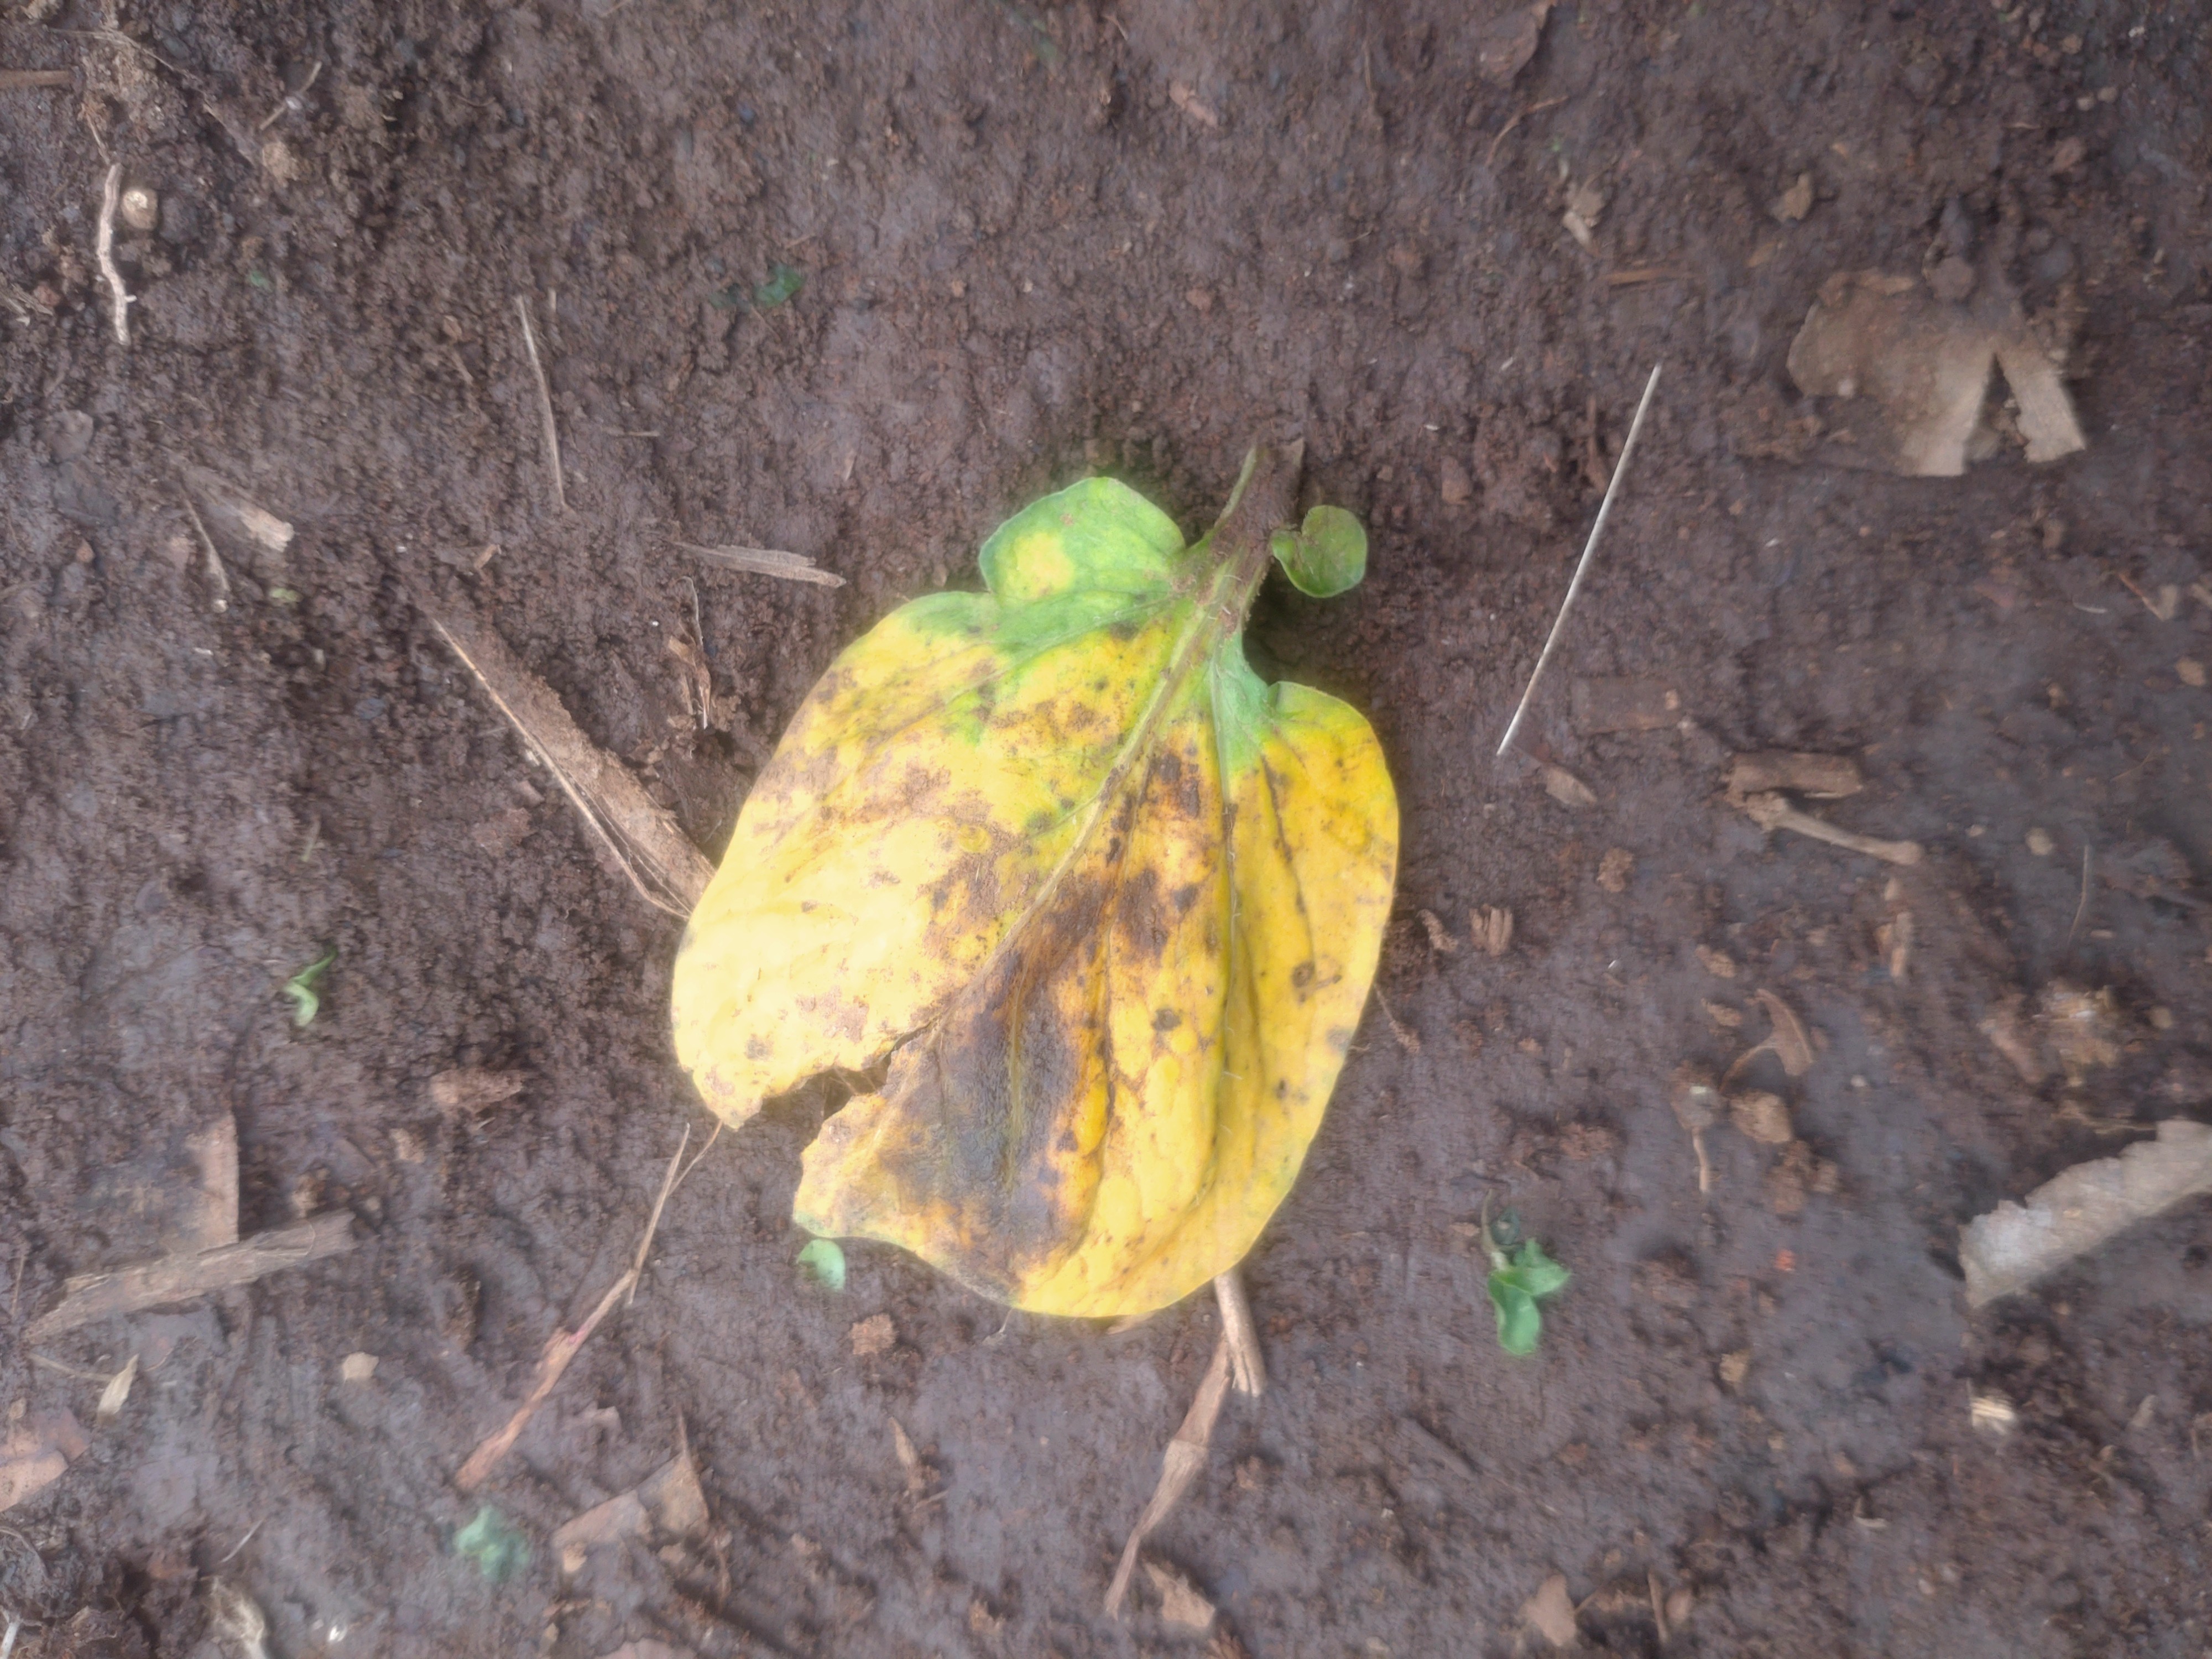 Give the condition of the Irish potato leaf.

late blight
